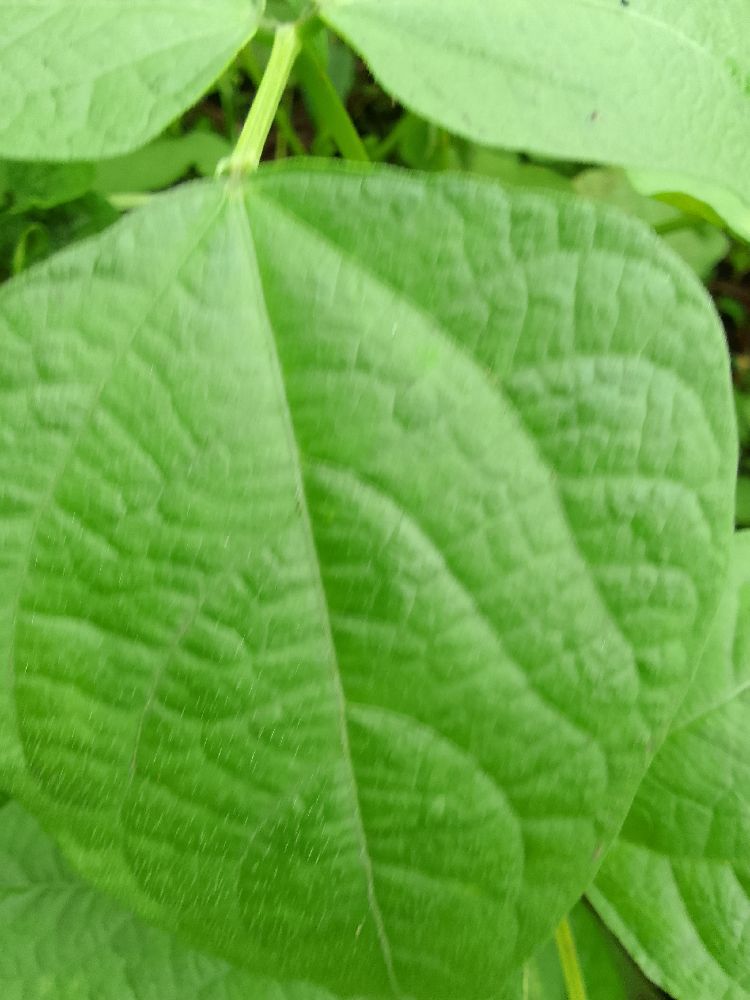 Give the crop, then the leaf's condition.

common bean, healthy
